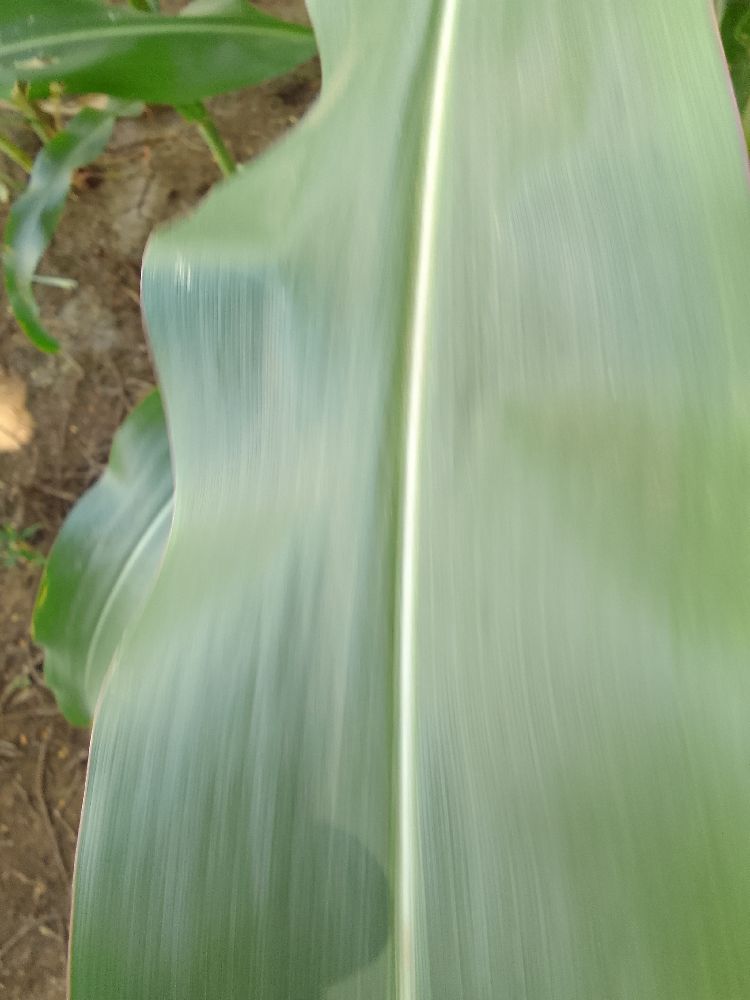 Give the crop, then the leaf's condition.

maize, healthy
